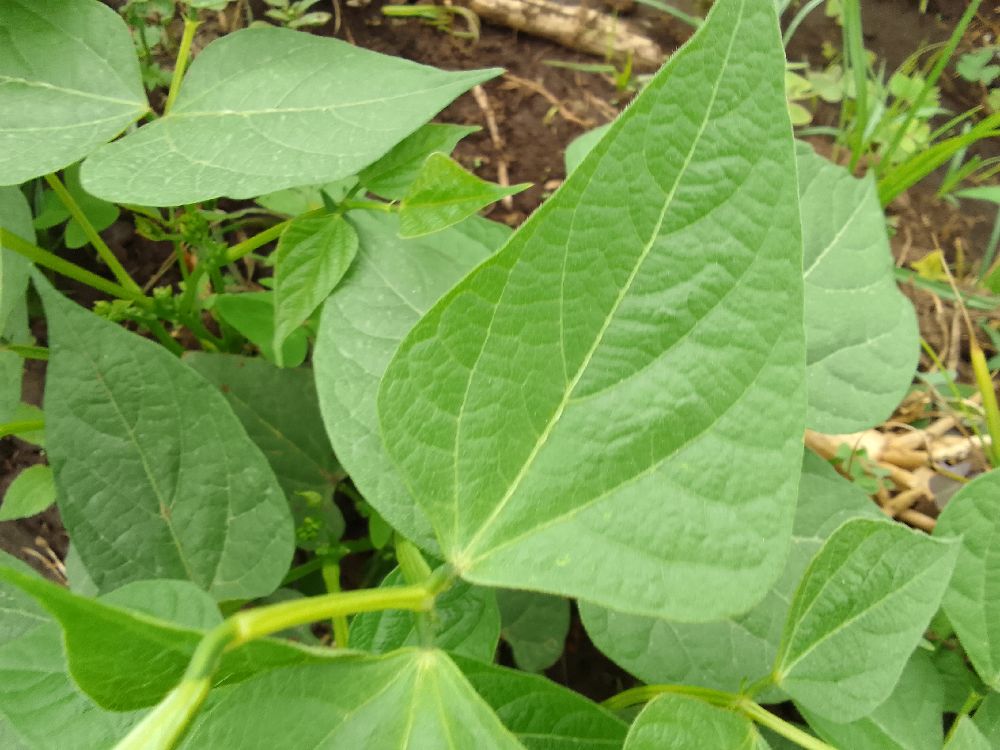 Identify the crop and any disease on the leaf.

common bean, healthy
